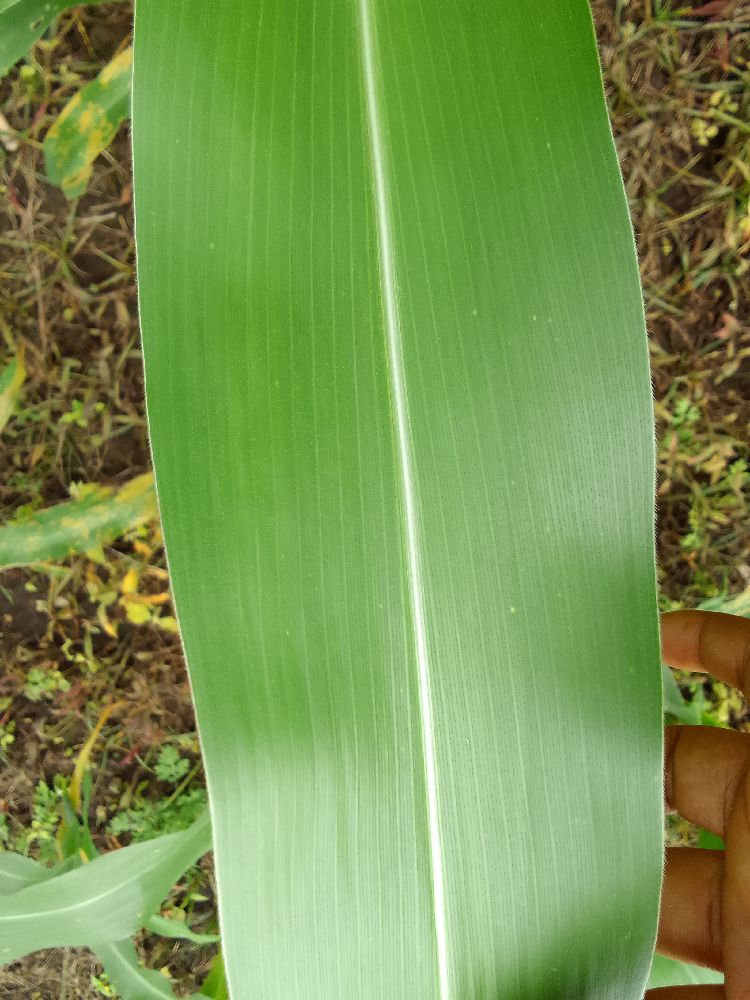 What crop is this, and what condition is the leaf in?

maize, healthy
